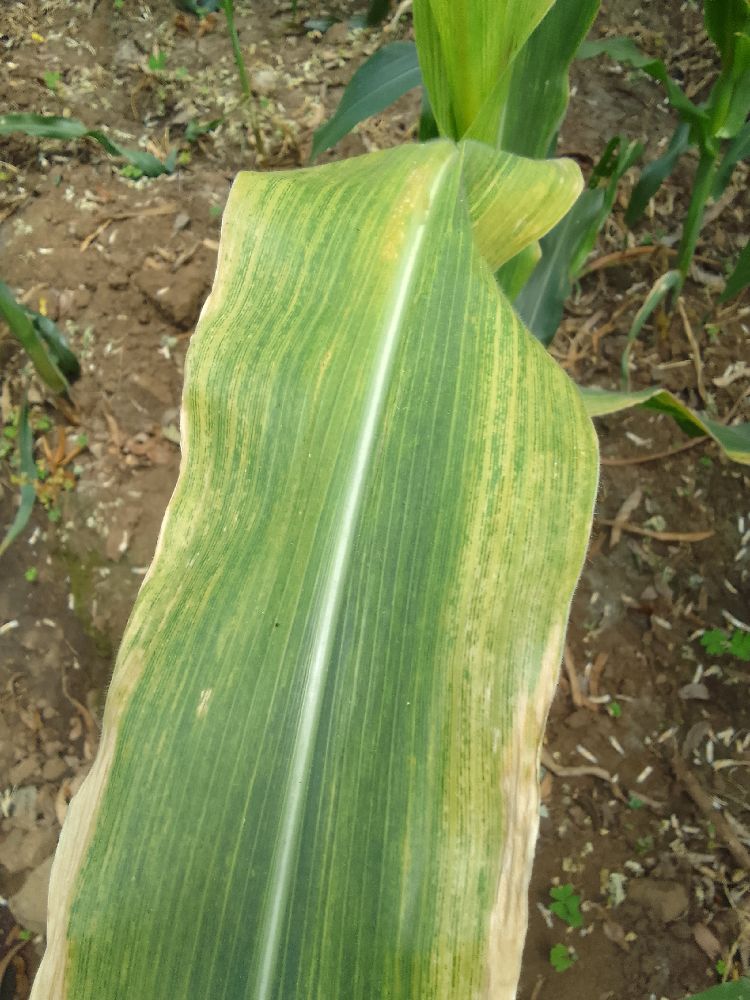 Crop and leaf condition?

maize, maize lethal necrosis
